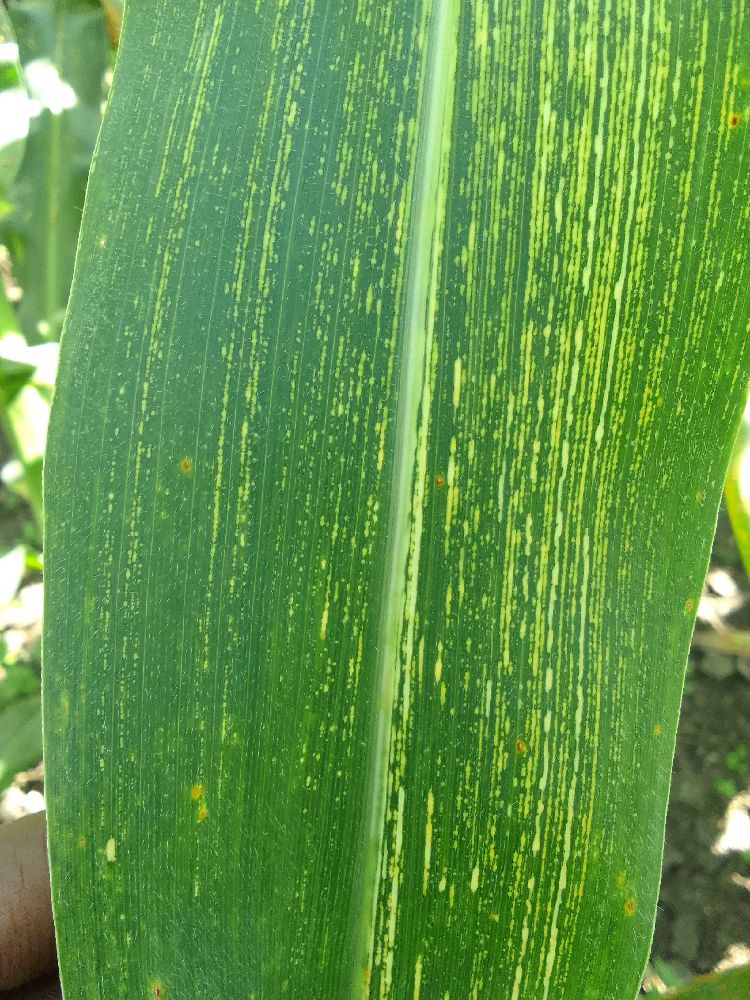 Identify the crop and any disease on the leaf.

maize, maize streak virus
